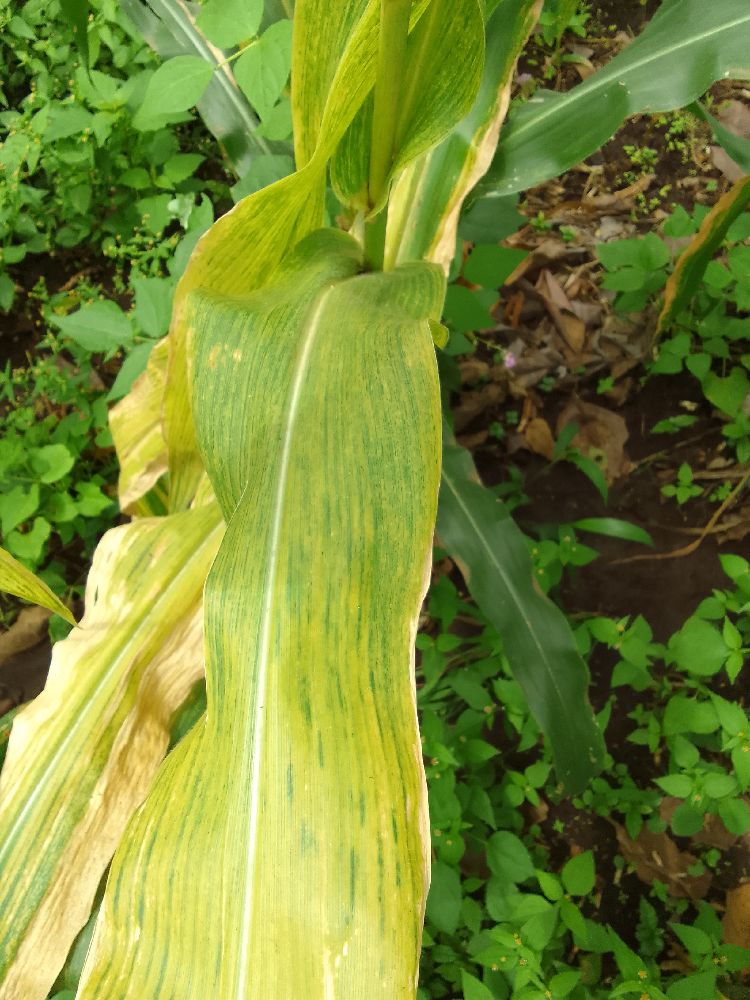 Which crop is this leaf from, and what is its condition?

maize, maize lethal necrosis
